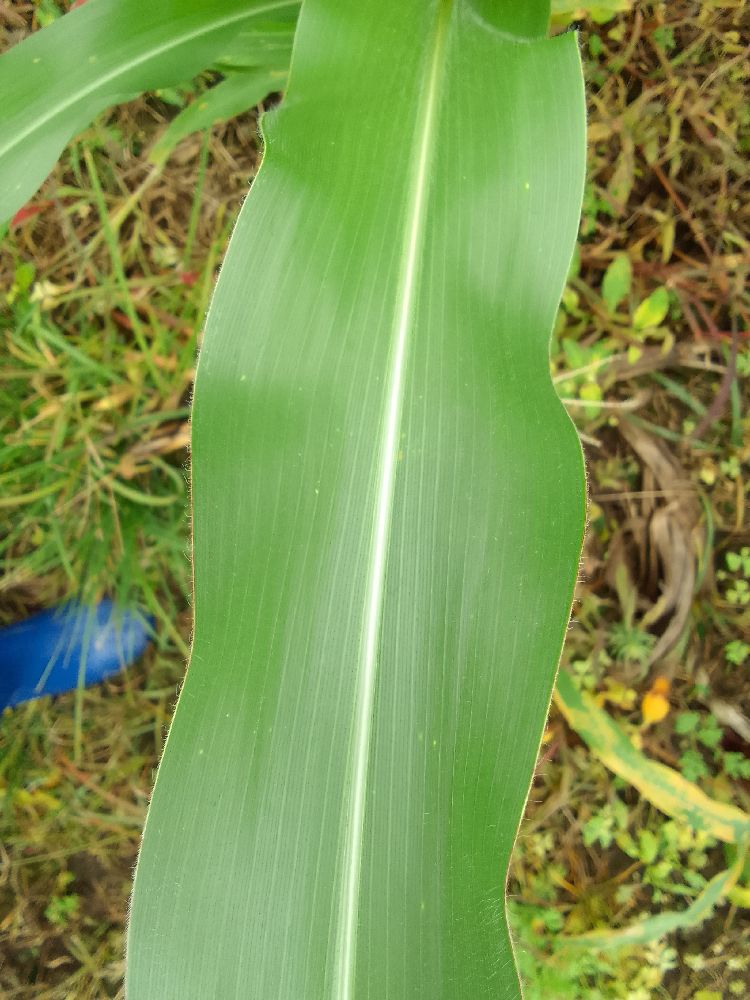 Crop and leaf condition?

maize, healthy
